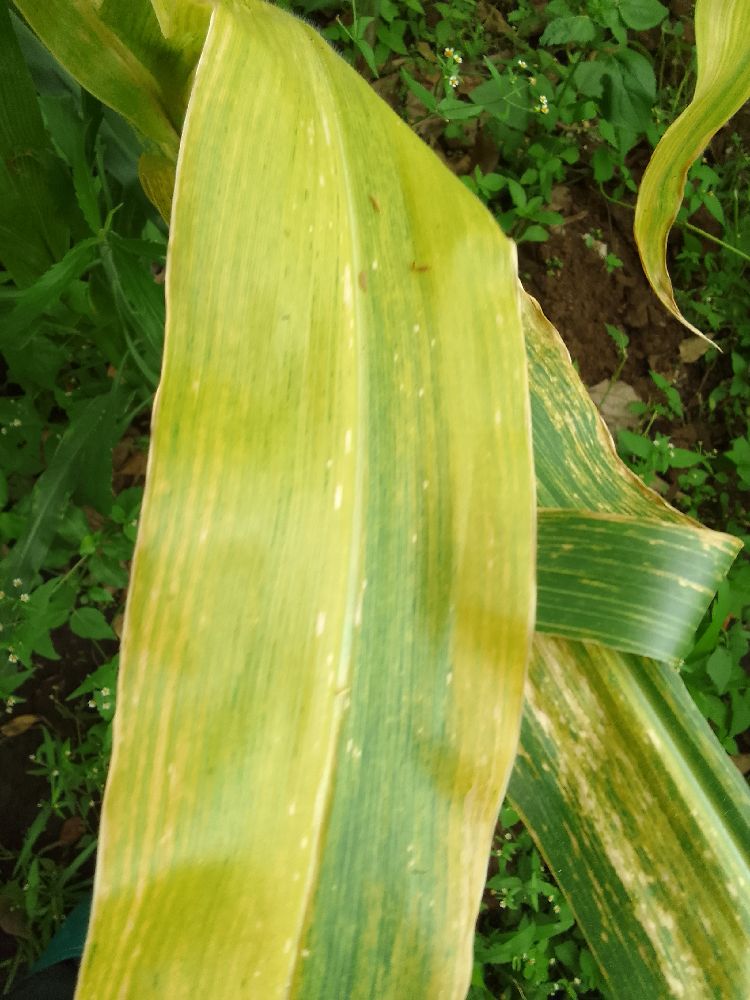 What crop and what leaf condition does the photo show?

maize, maize lethal necrosis
